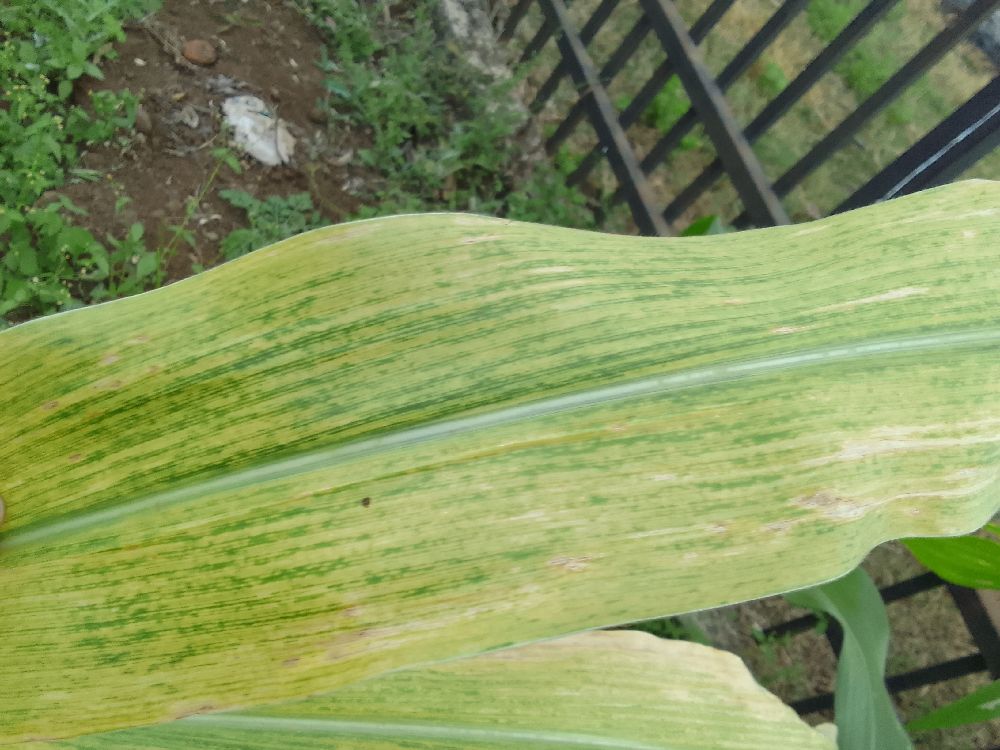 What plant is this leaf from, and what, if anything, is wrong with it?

maize, maize lethal necrosis
